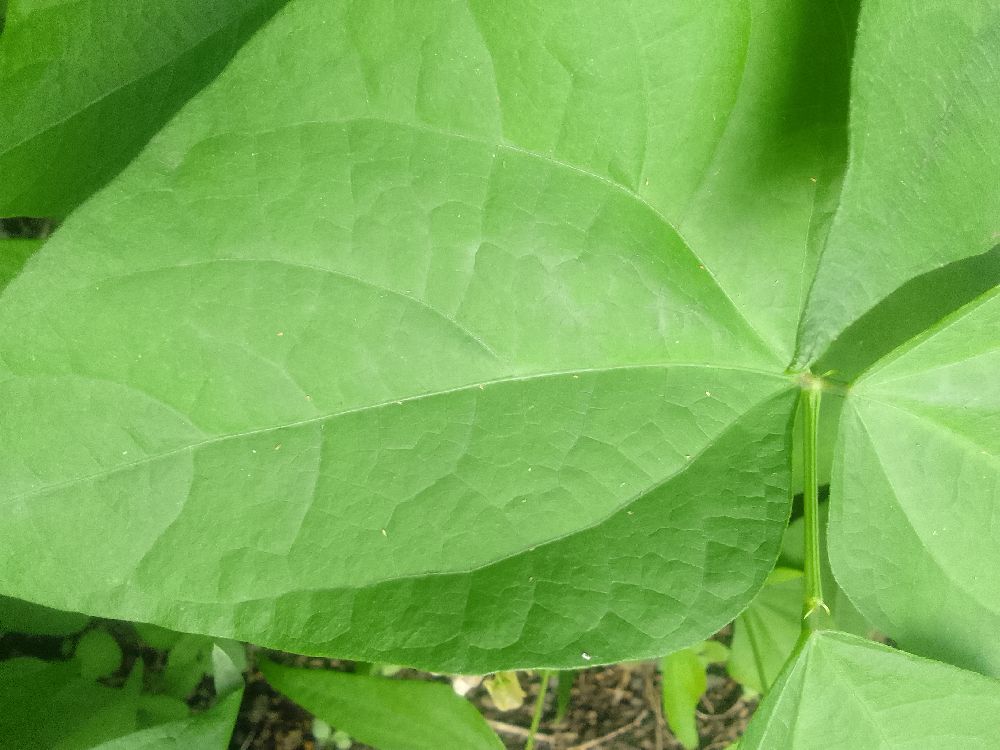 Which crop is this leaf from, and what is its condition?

common bean, healthy
